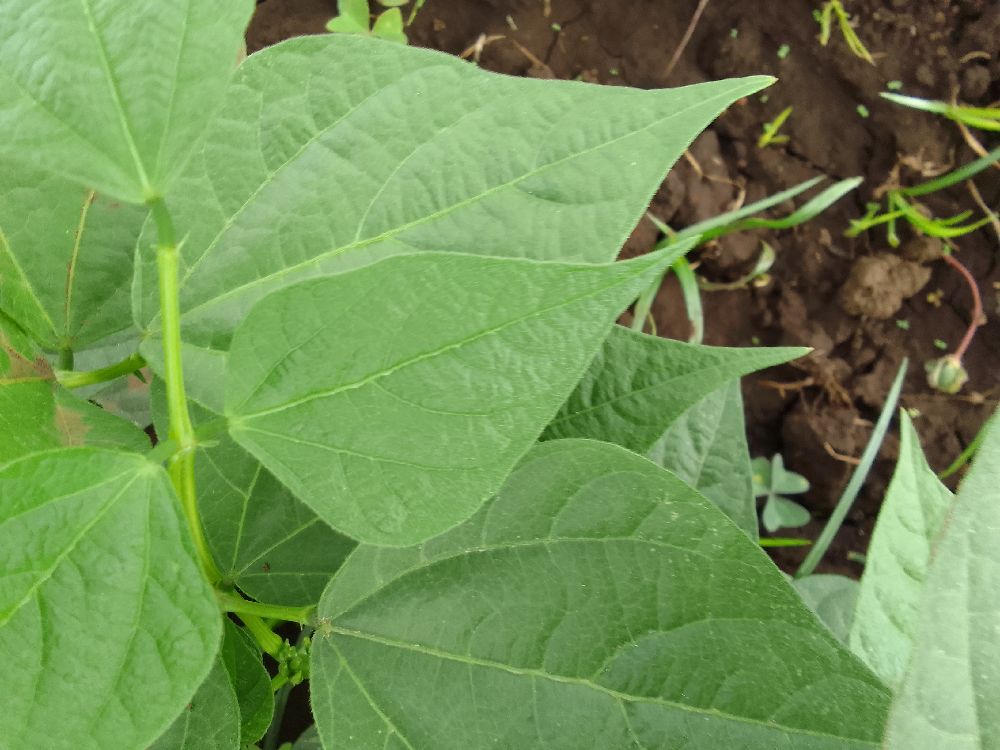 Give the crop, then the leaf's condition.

common bean, healthy
